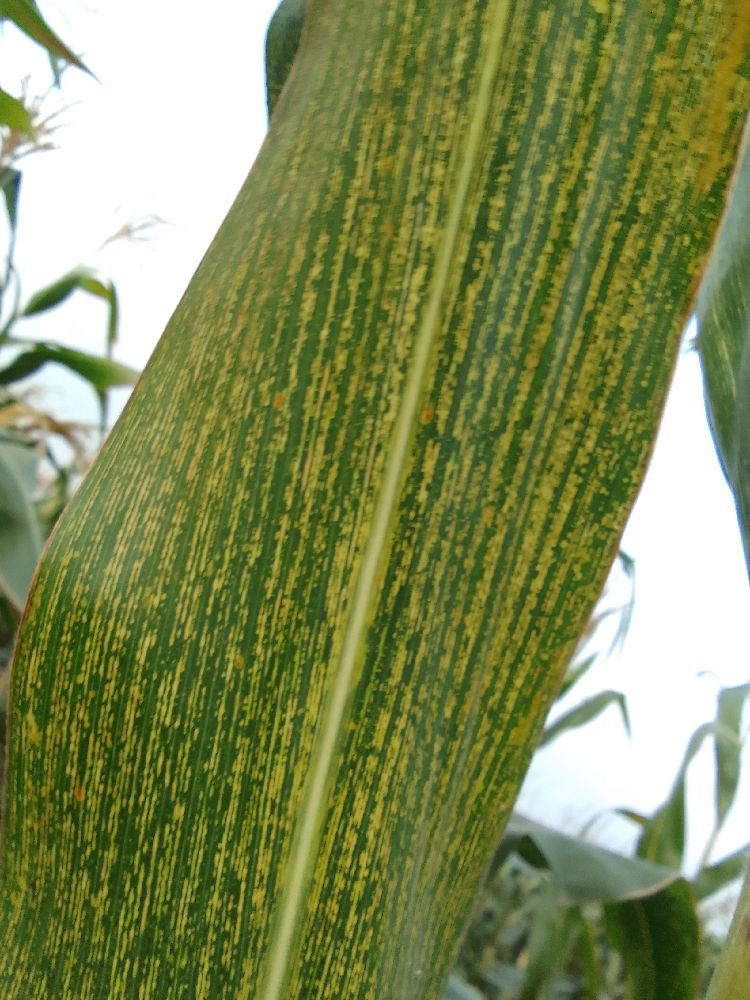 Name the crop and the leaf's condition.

maize, maize streak virus
